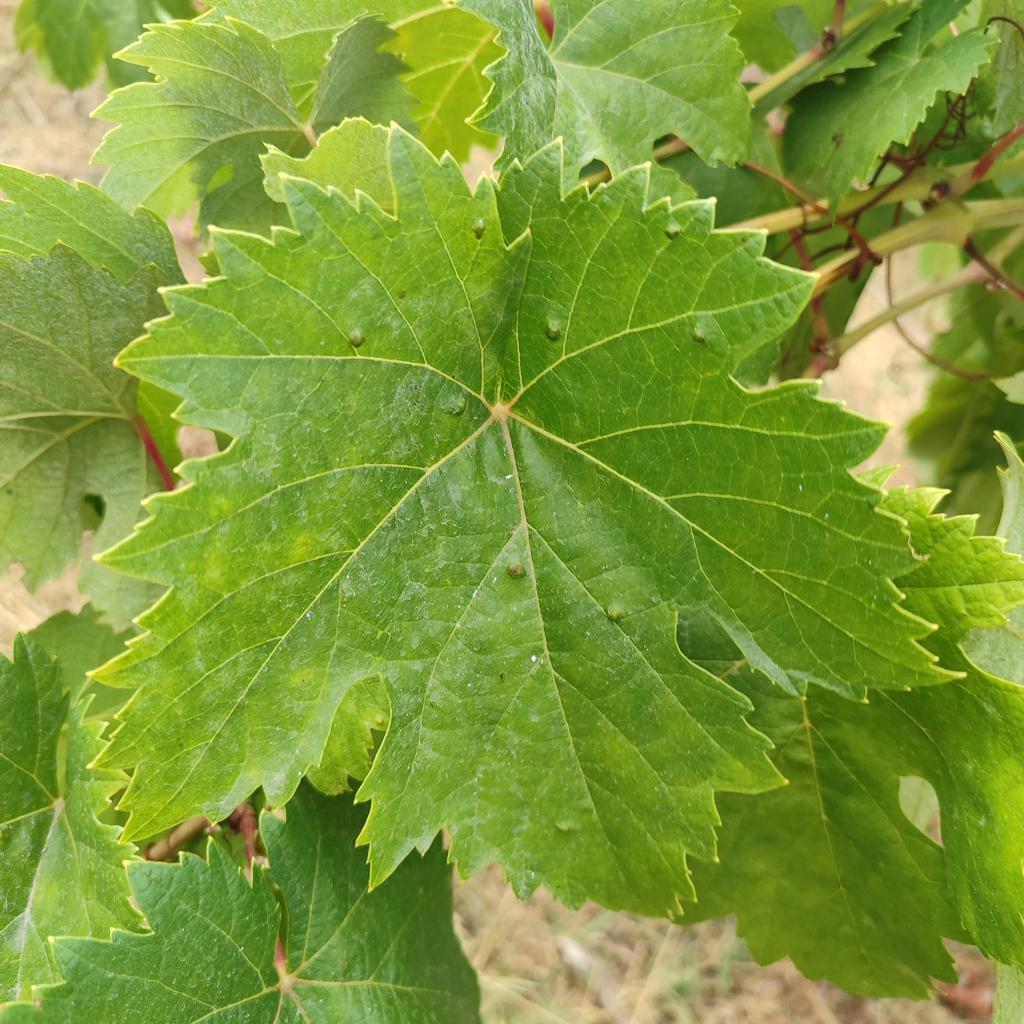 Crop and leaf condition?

grapevine, erineum mite
